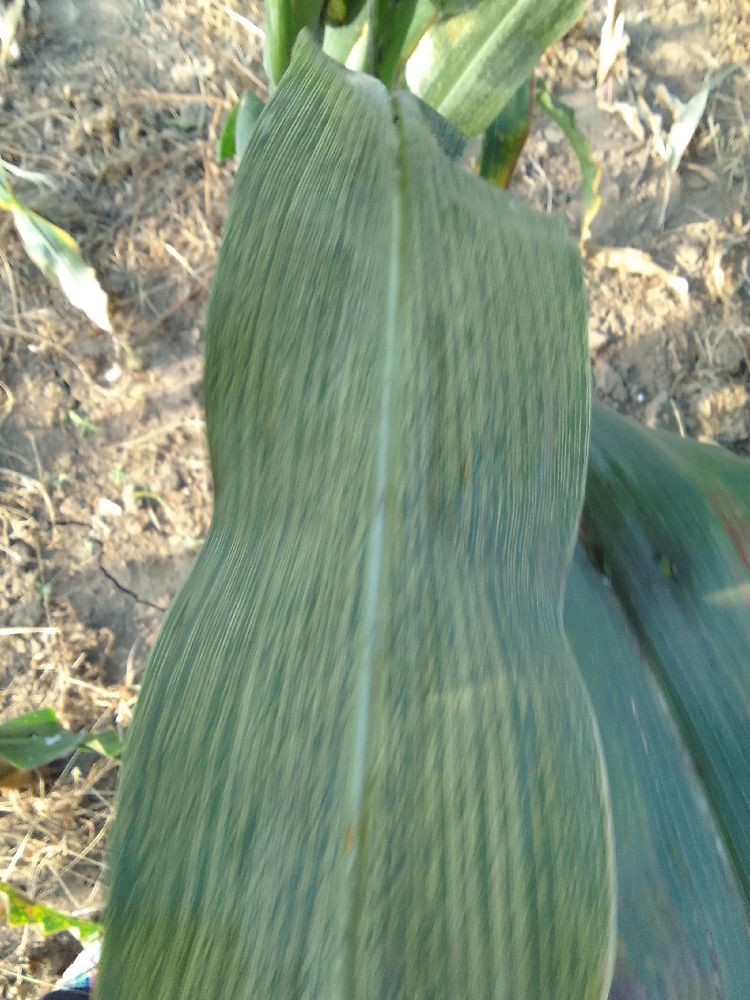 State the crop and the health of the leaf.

maize, maize streak virus
